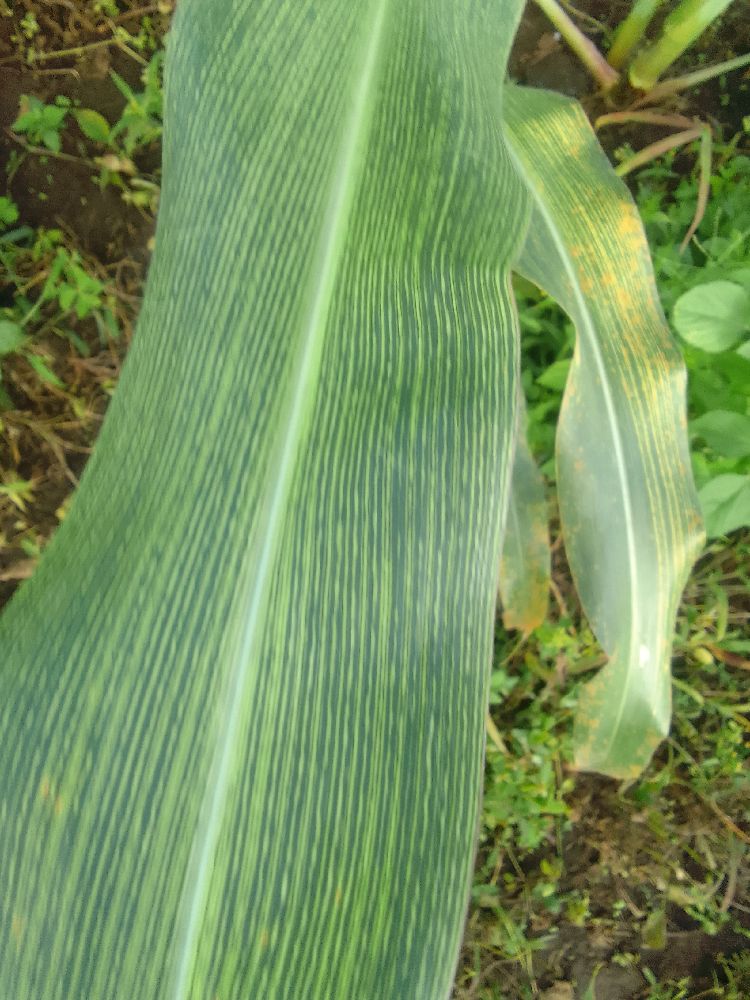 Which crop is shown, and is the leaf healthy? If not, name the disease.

maize, maize streak virus
